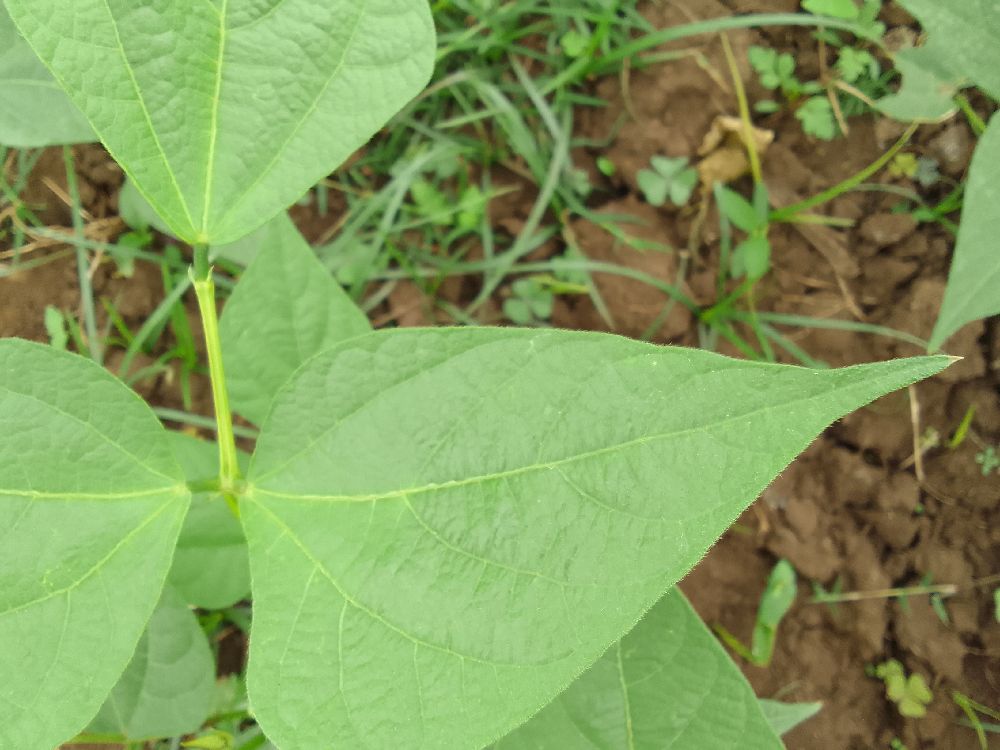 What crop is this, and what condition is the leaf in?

common bean, healthy
